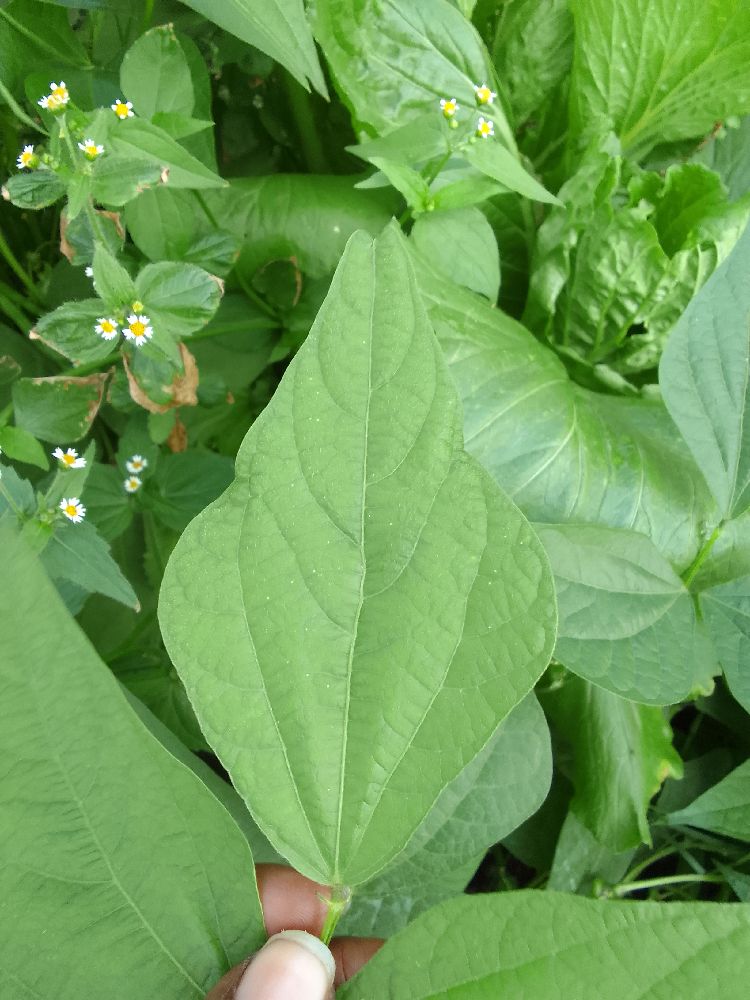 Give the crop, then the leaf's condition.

common bean, healthy
